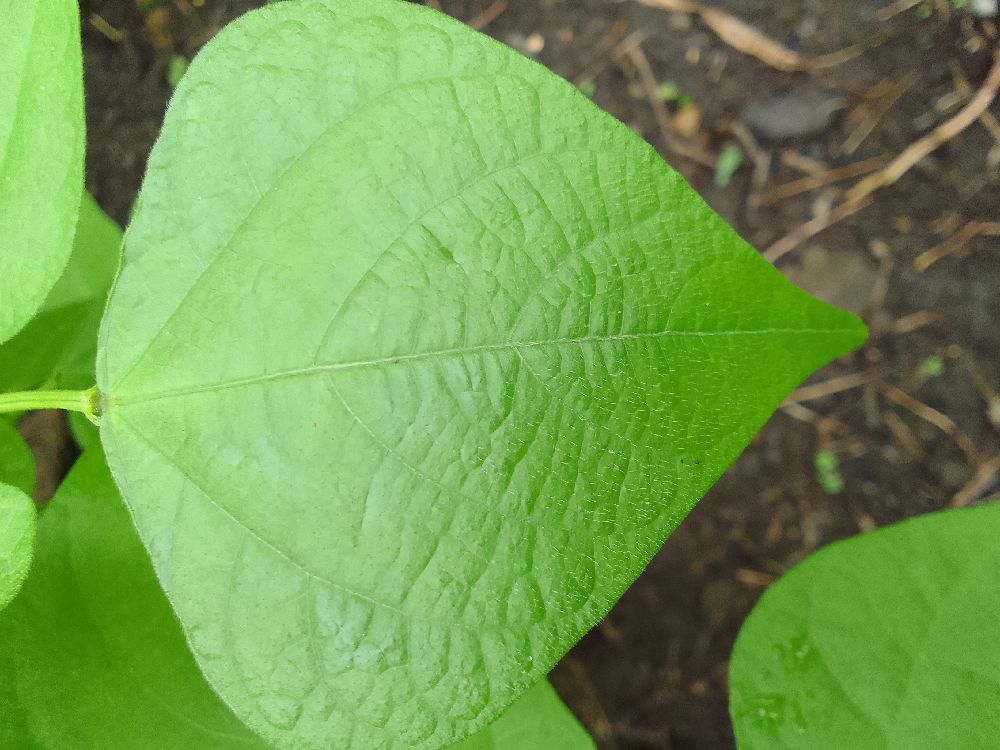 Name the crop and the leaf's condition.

common bean, healthy
